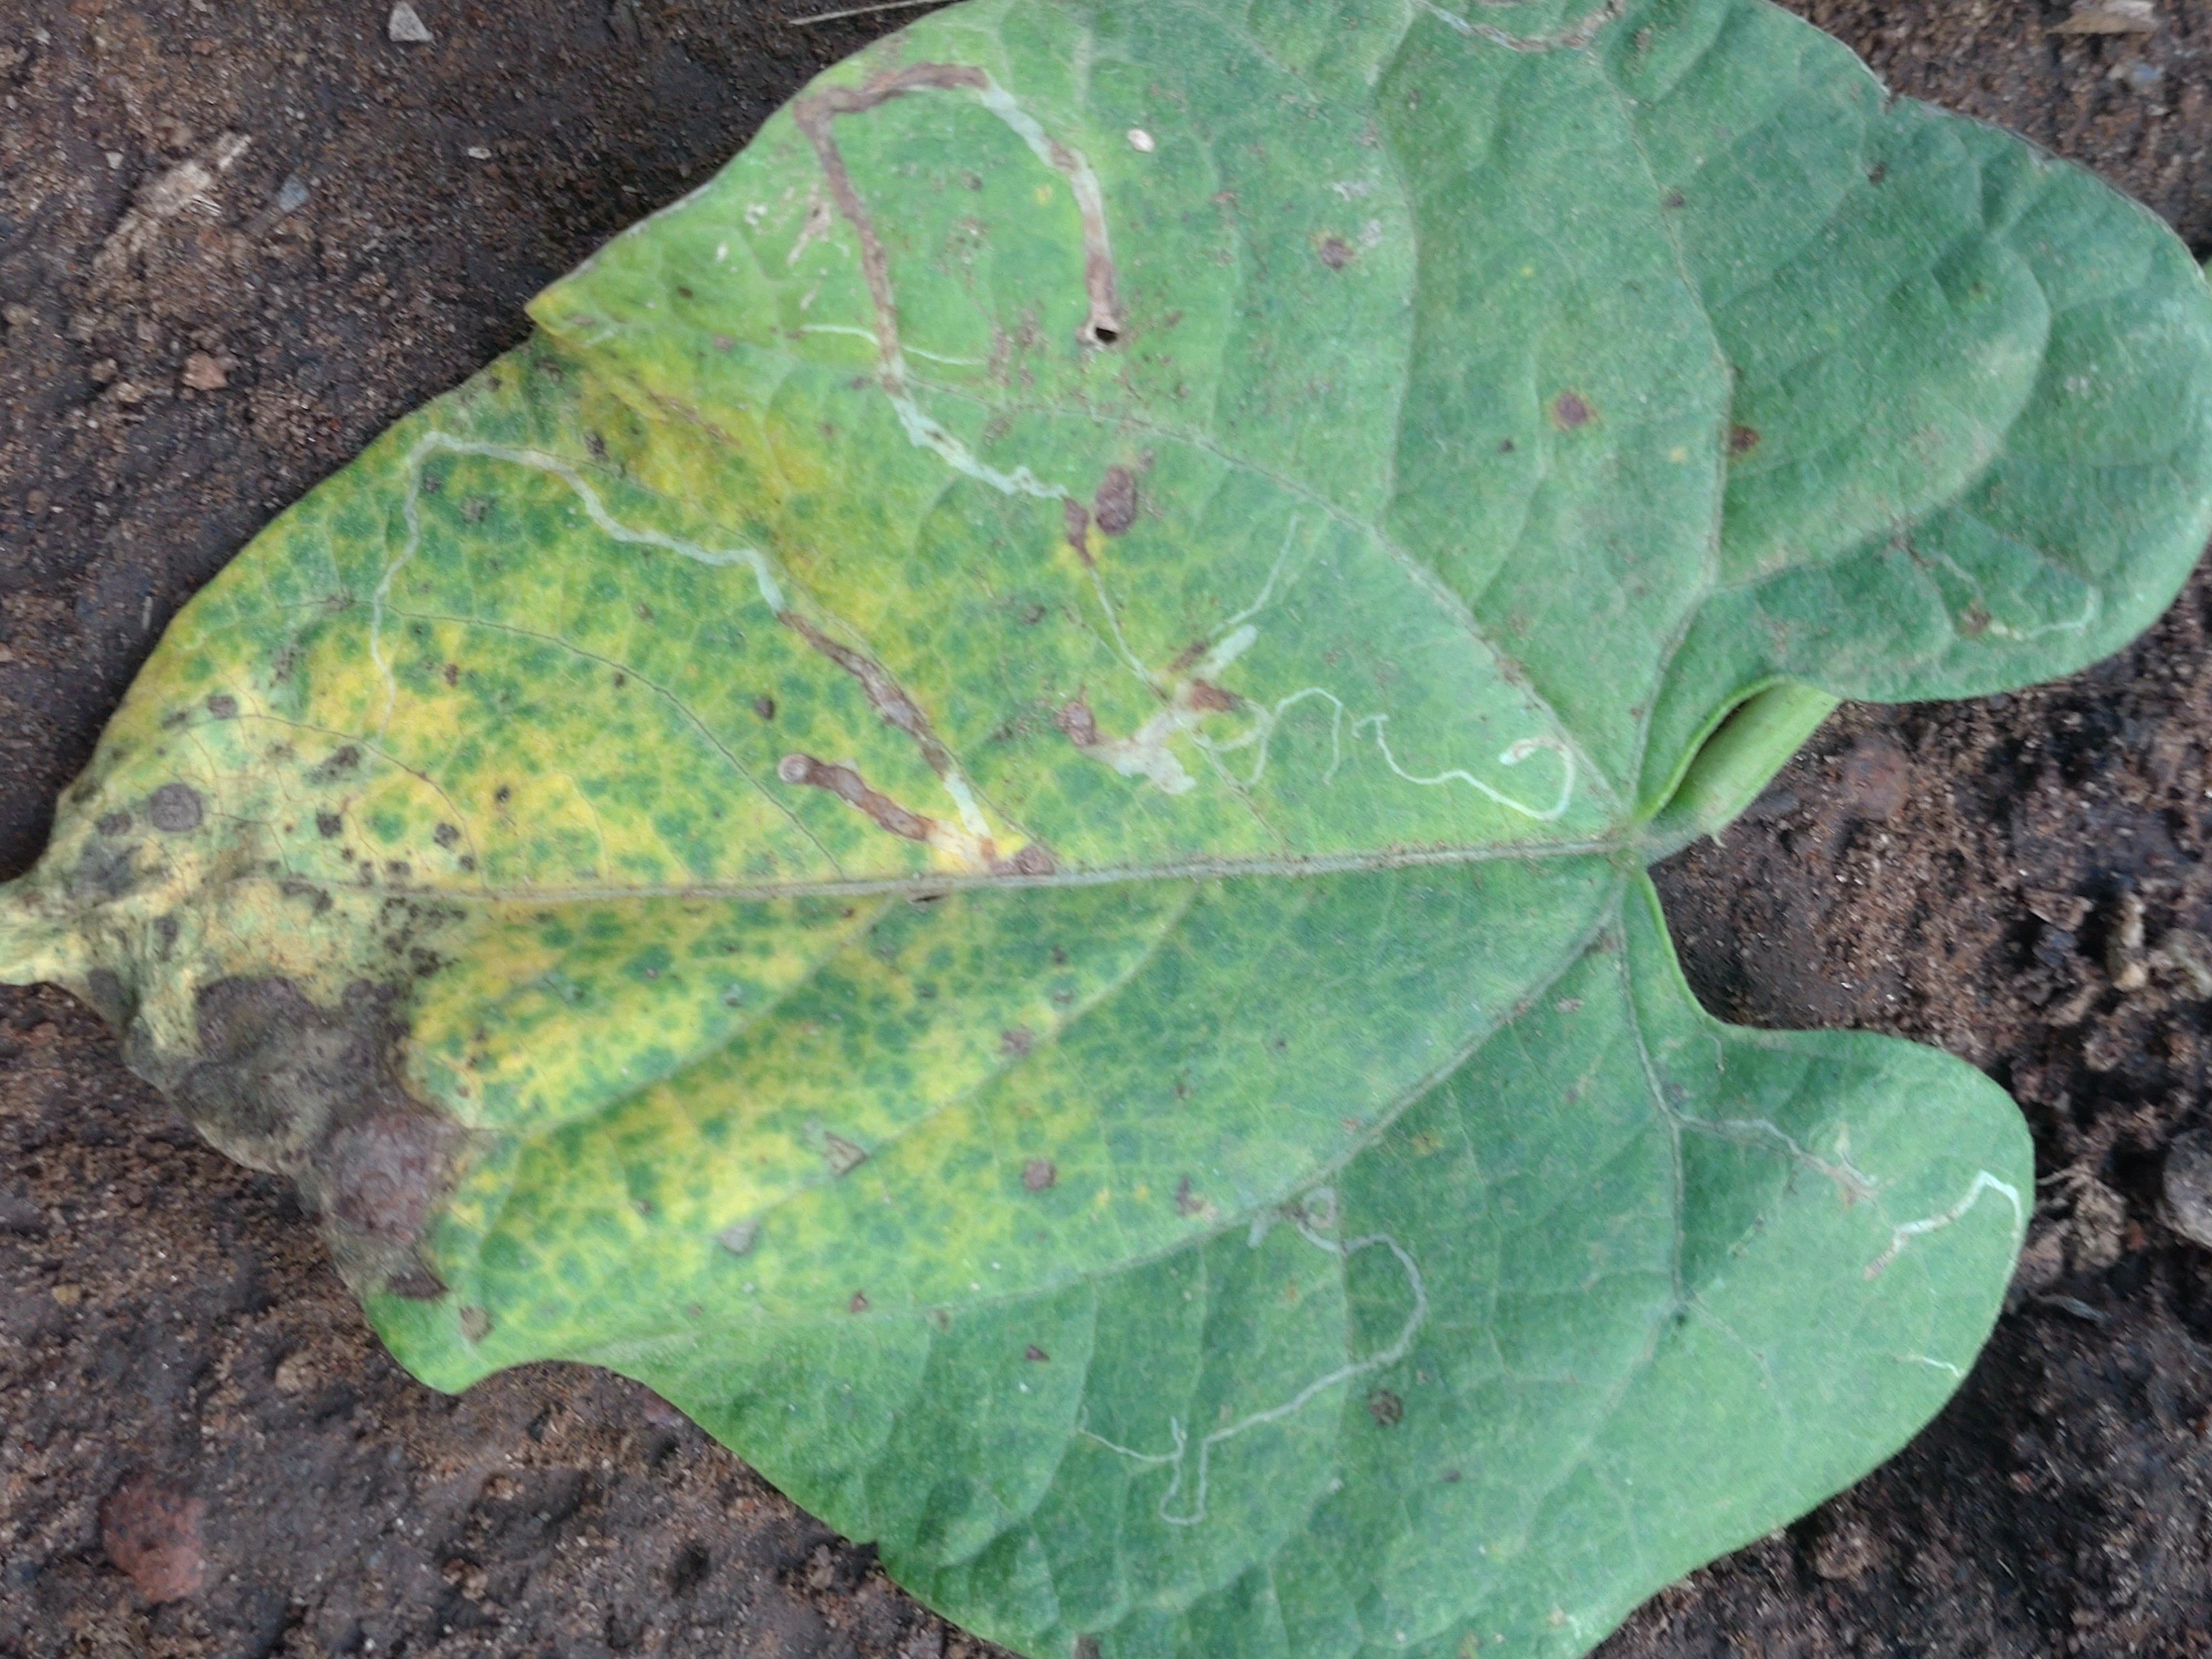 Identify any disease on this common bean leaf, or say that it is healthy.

anthracnose
